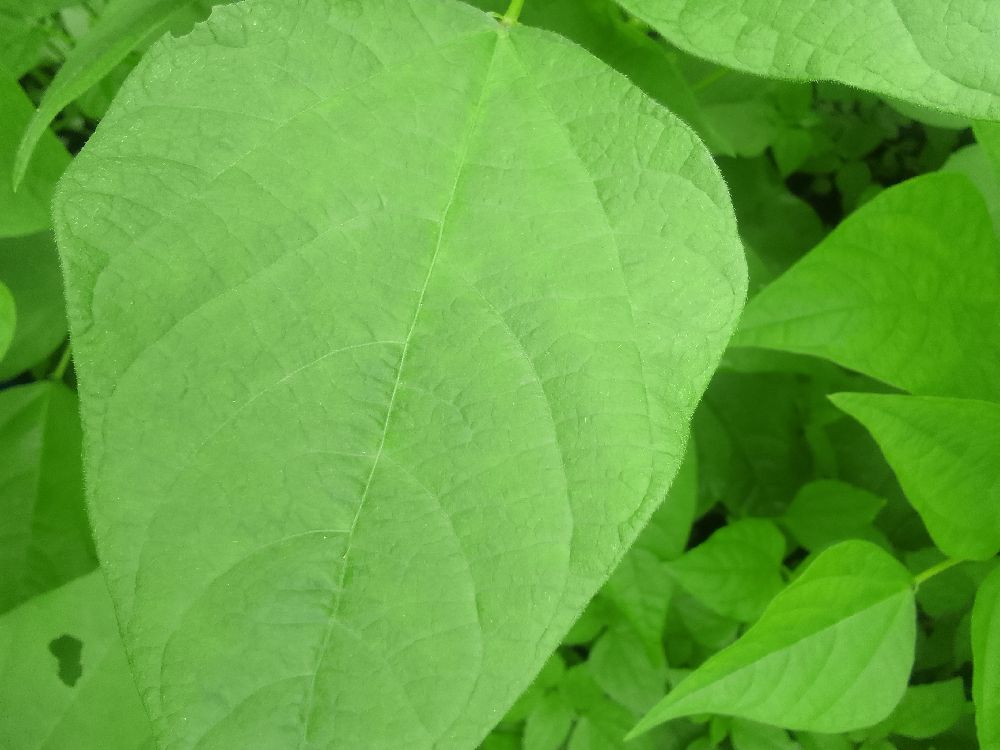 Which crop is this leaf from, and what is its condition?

common bean, healthy
